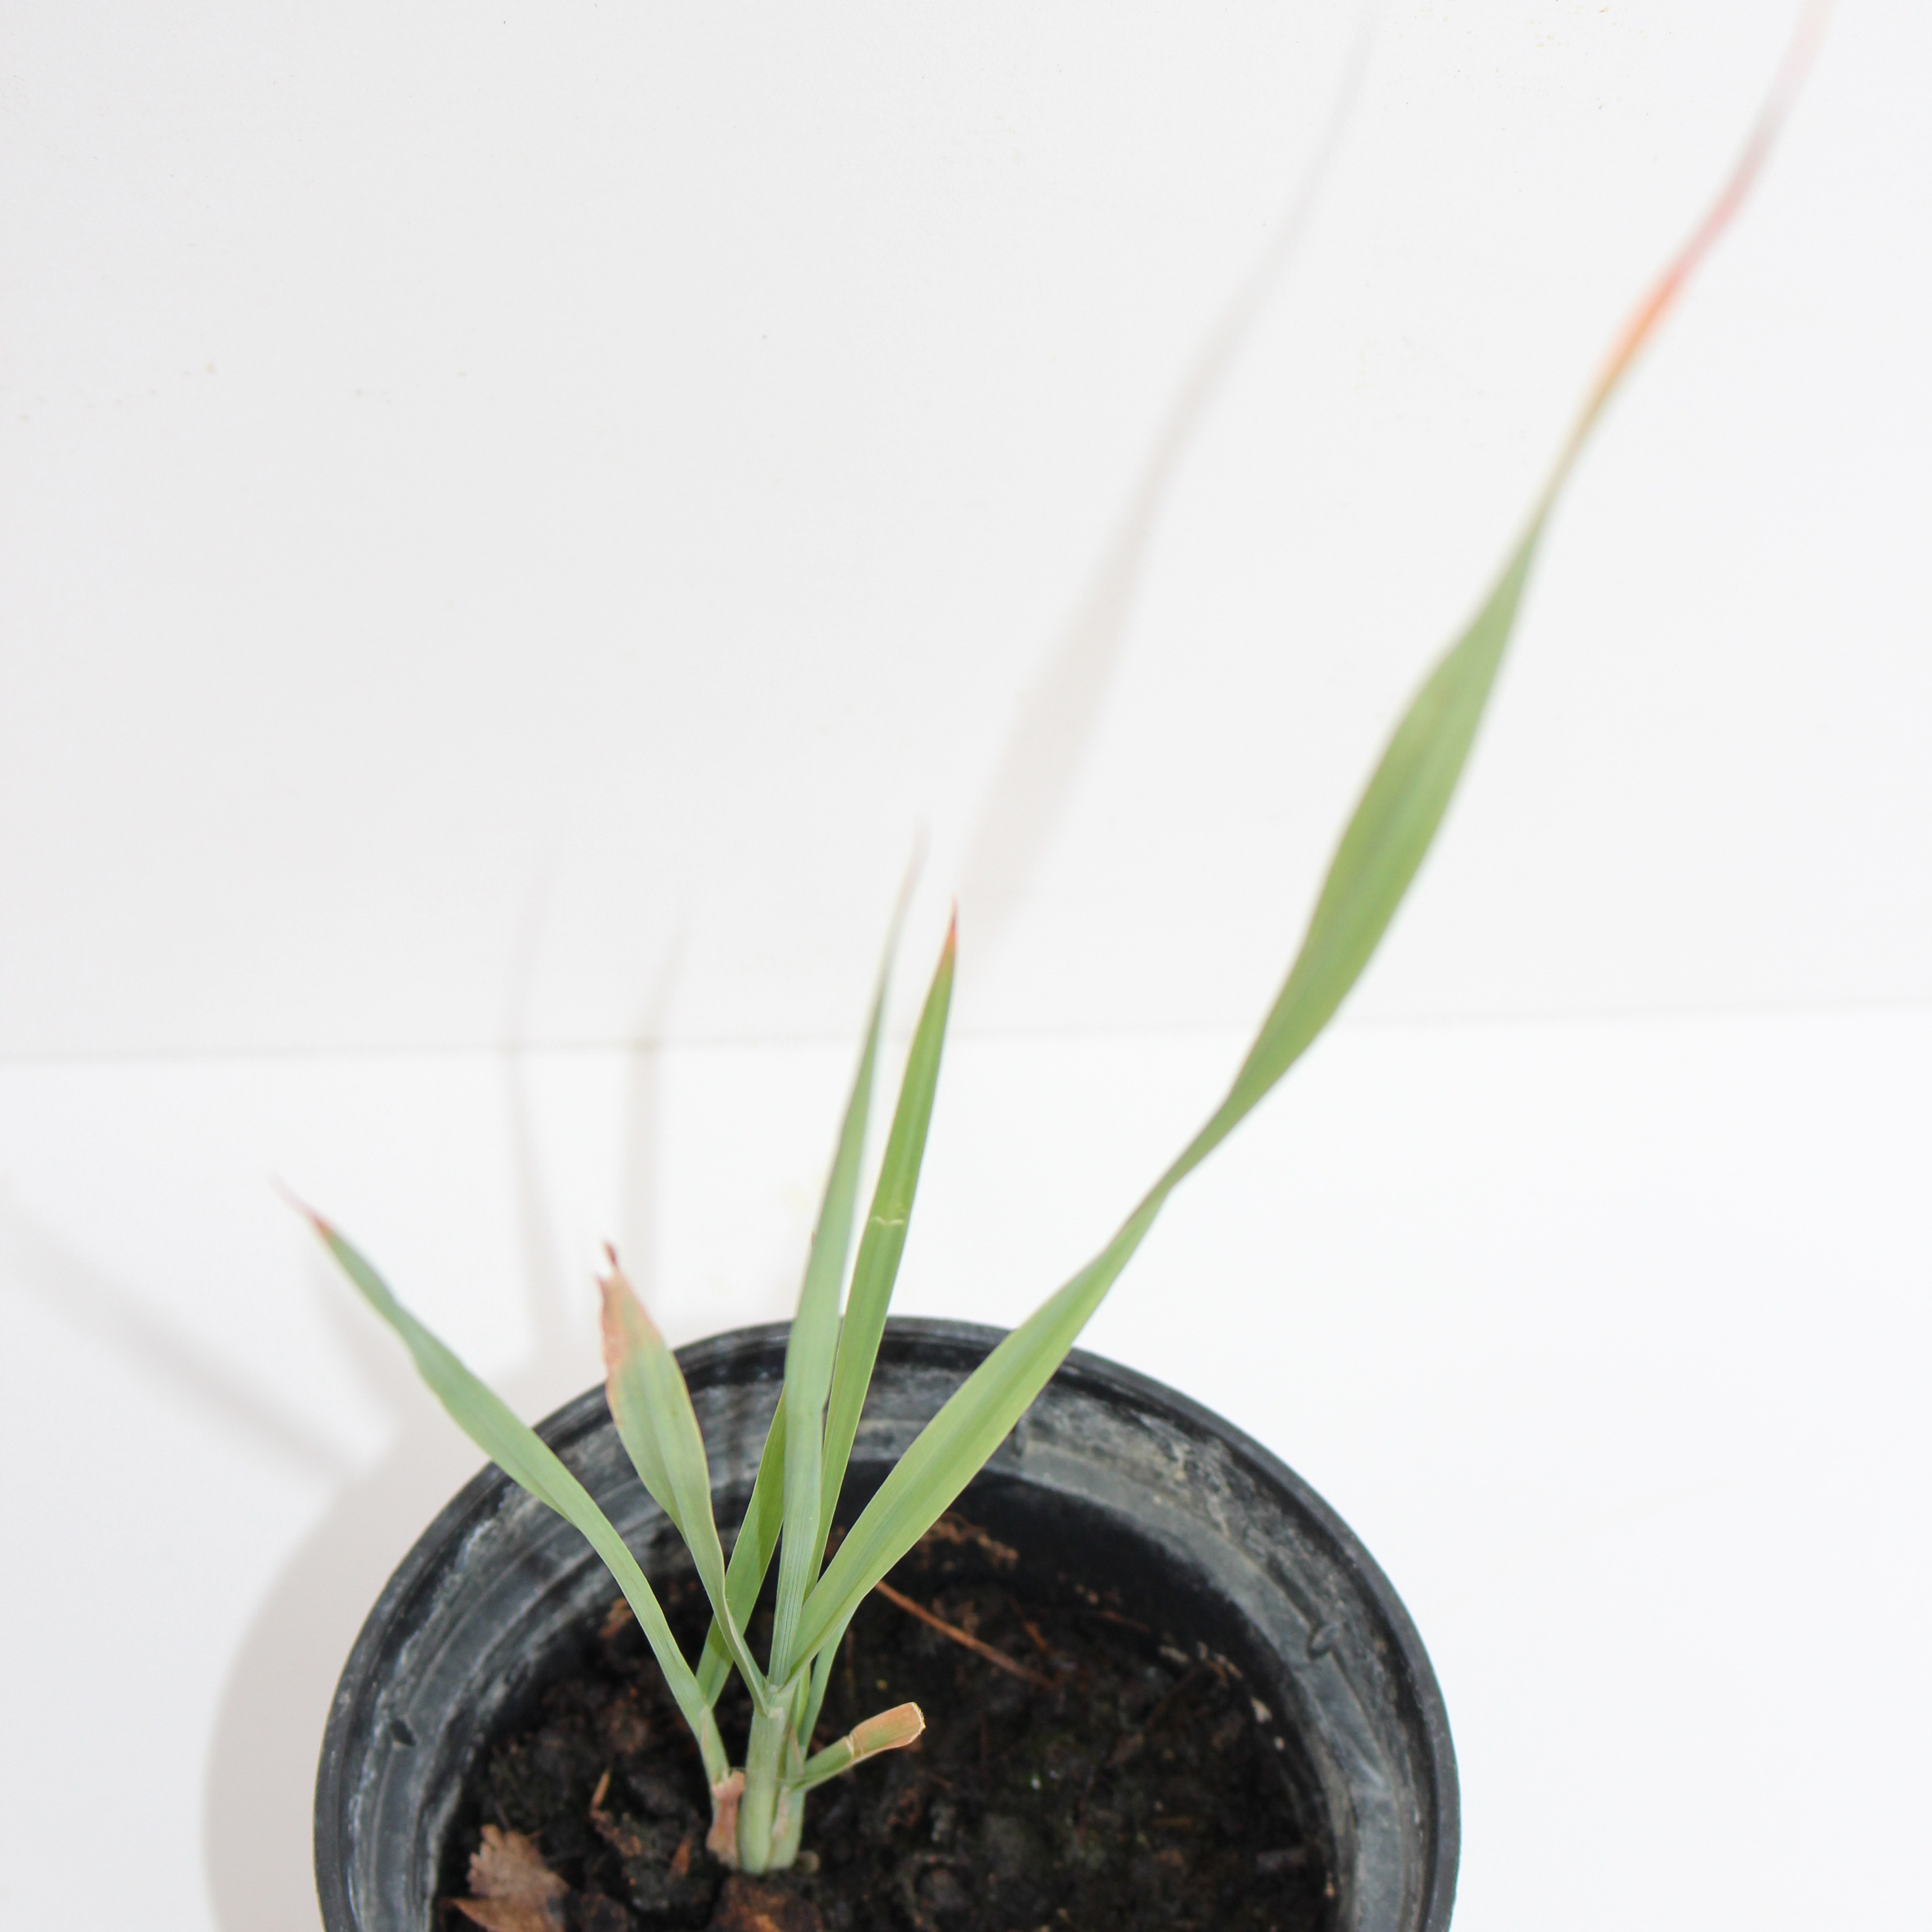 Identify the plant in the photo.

Avena sterilis
